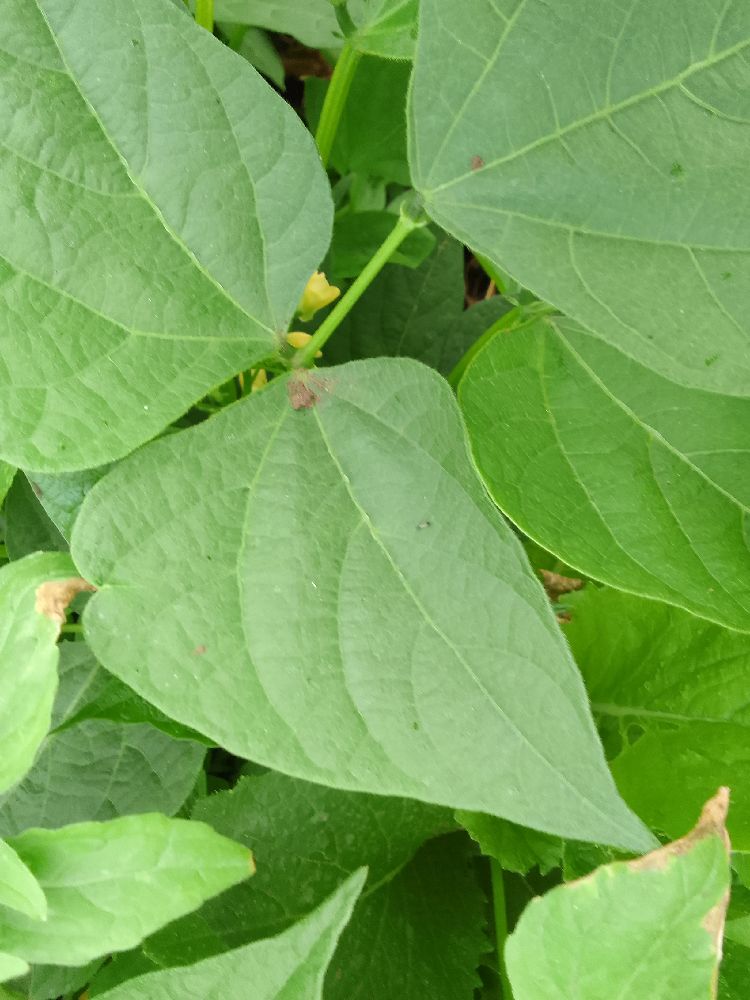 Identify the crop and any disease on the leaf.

common bean, healthy
